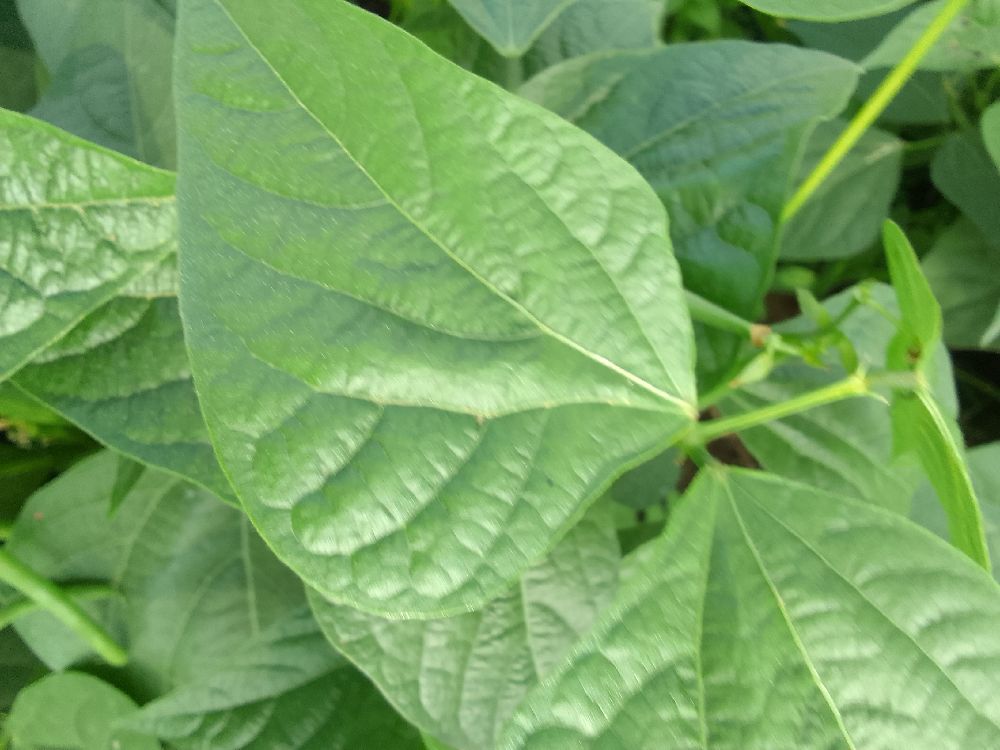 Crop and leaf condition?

common bean, healthy
